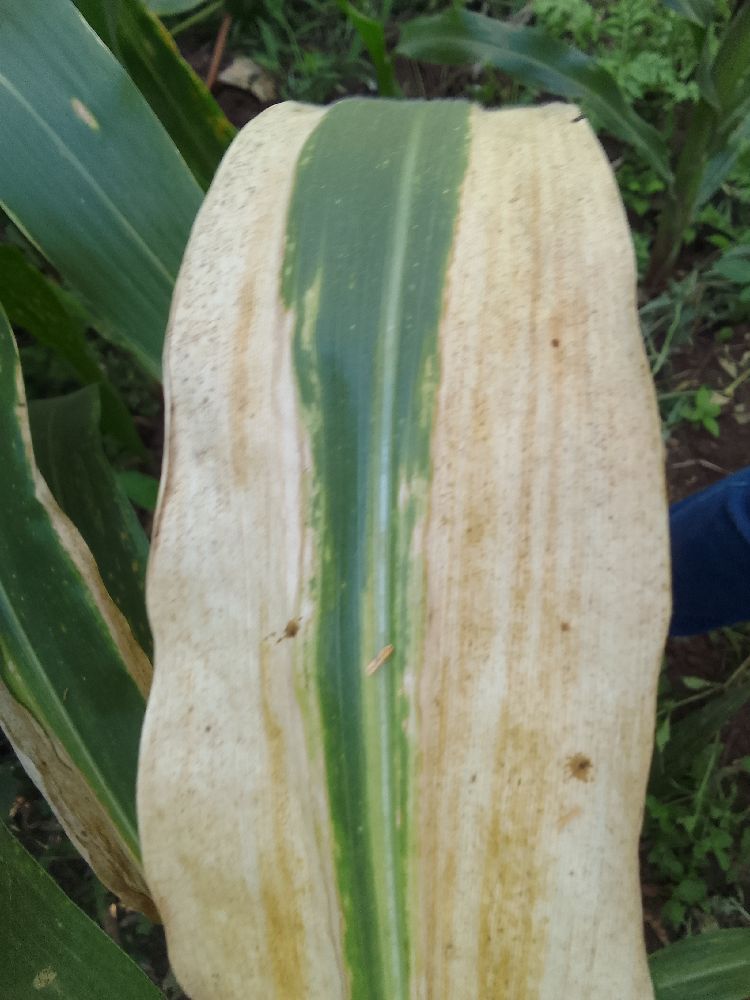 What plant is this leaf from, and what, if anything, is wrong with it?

maize, maize lethal necrosis
